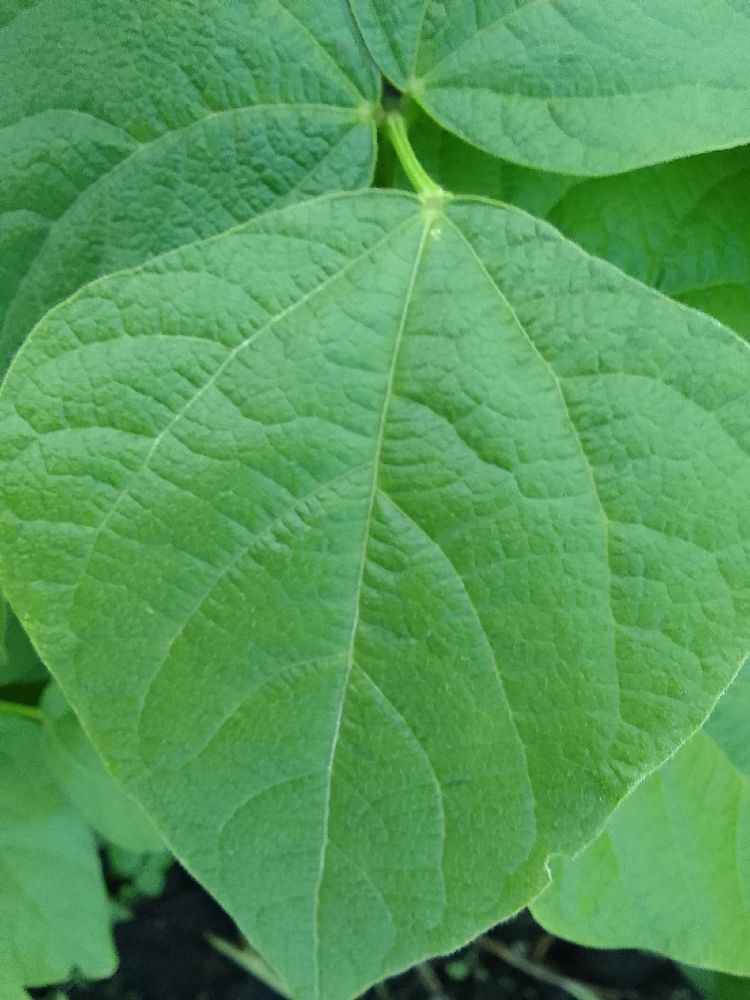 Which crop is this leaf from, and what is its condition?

common bean, healthy
